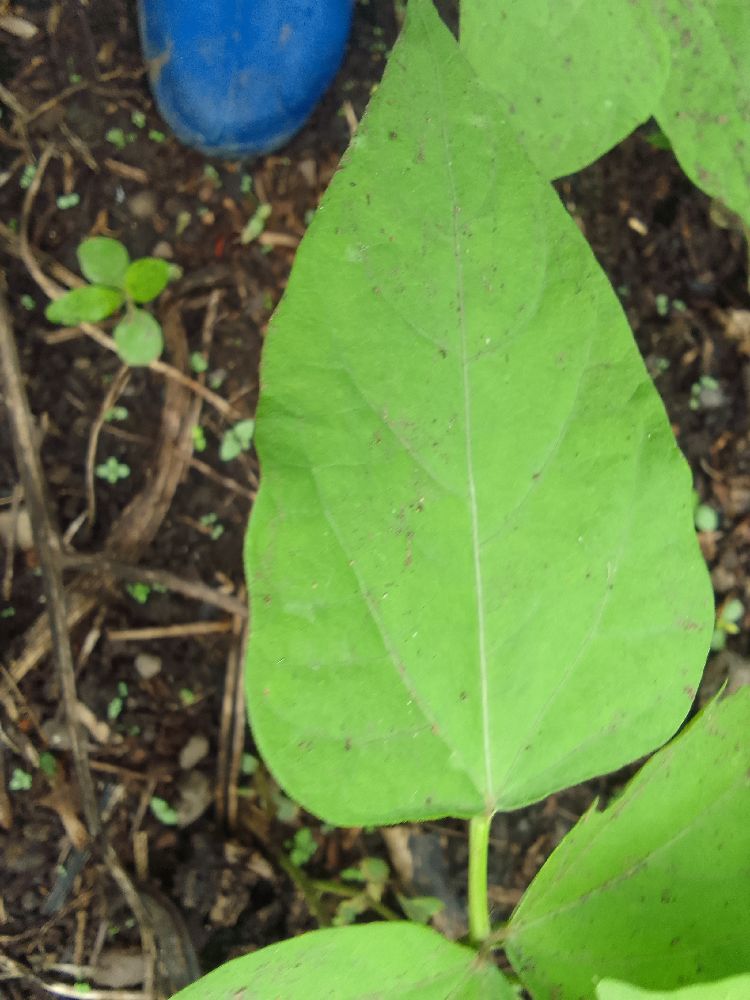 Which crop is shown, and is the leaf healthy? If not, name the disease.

common bean, healthy
